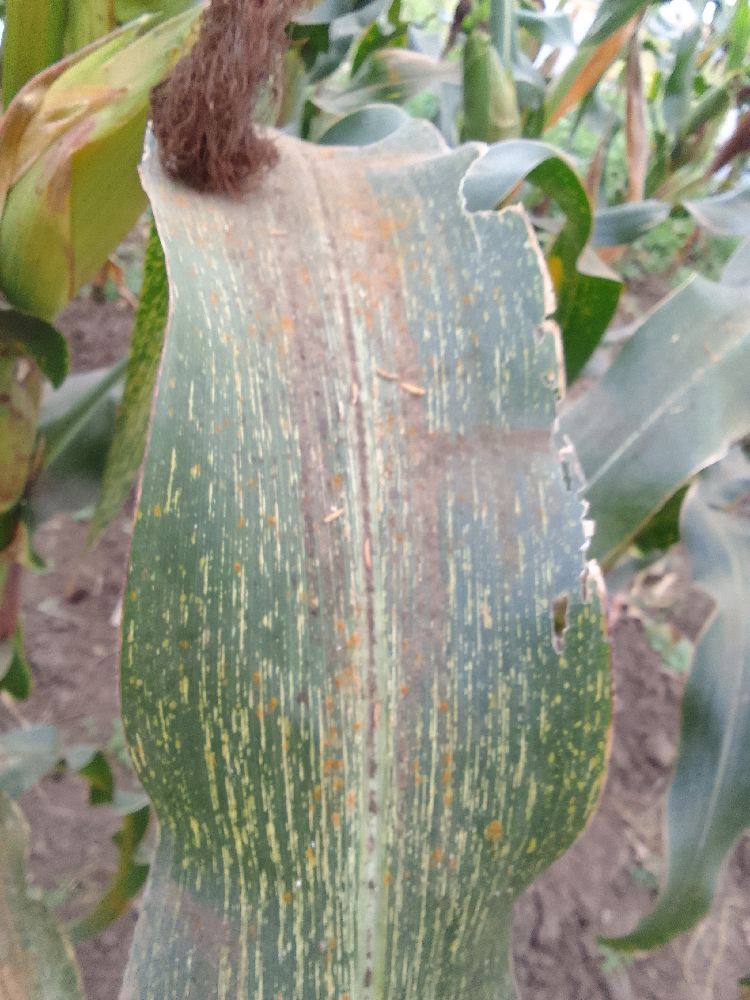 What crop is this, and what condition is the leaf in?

maize, maize streak virus
